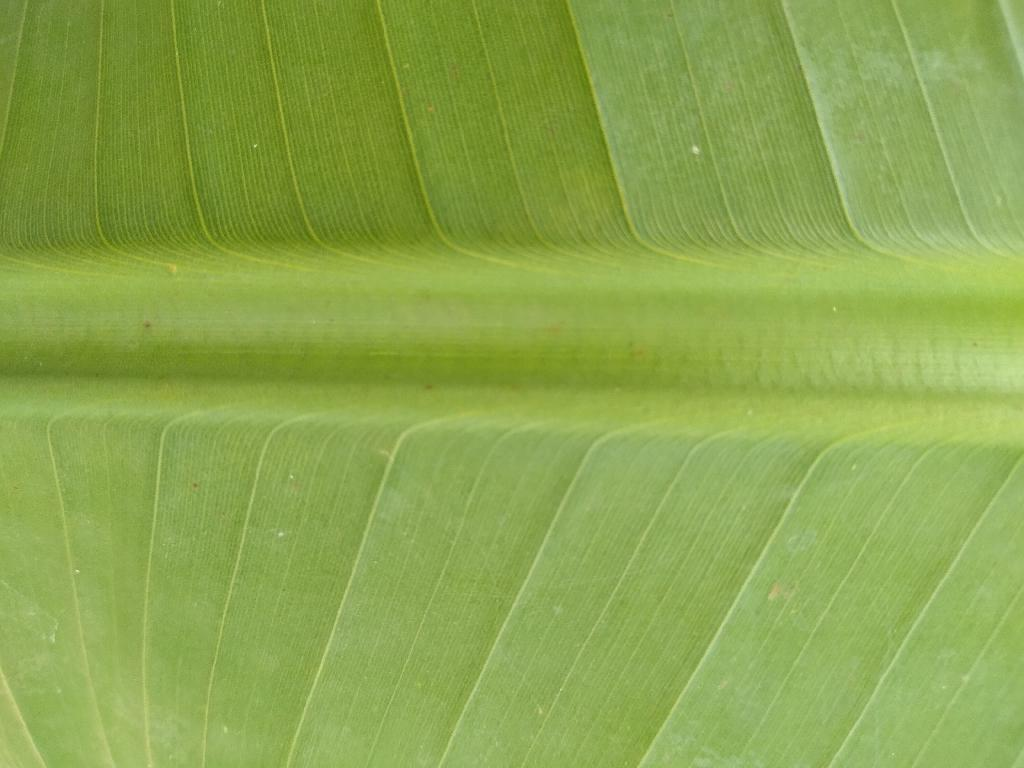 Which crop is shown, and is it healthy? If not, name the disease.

banana, healthy
